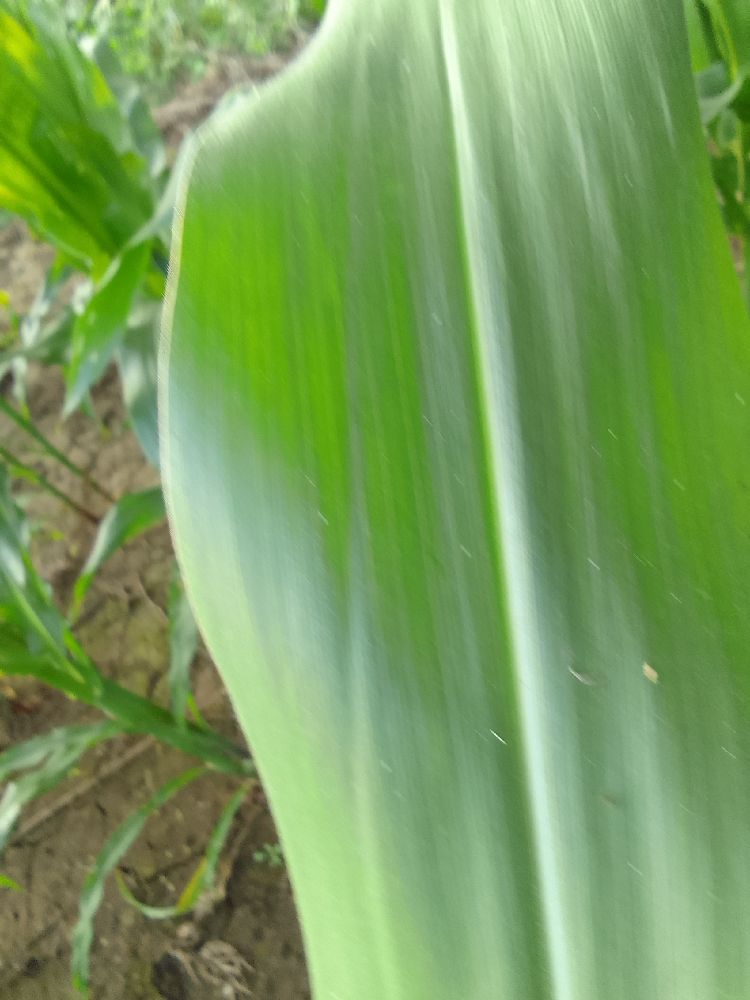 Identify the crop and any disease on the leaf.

maize, healthy
